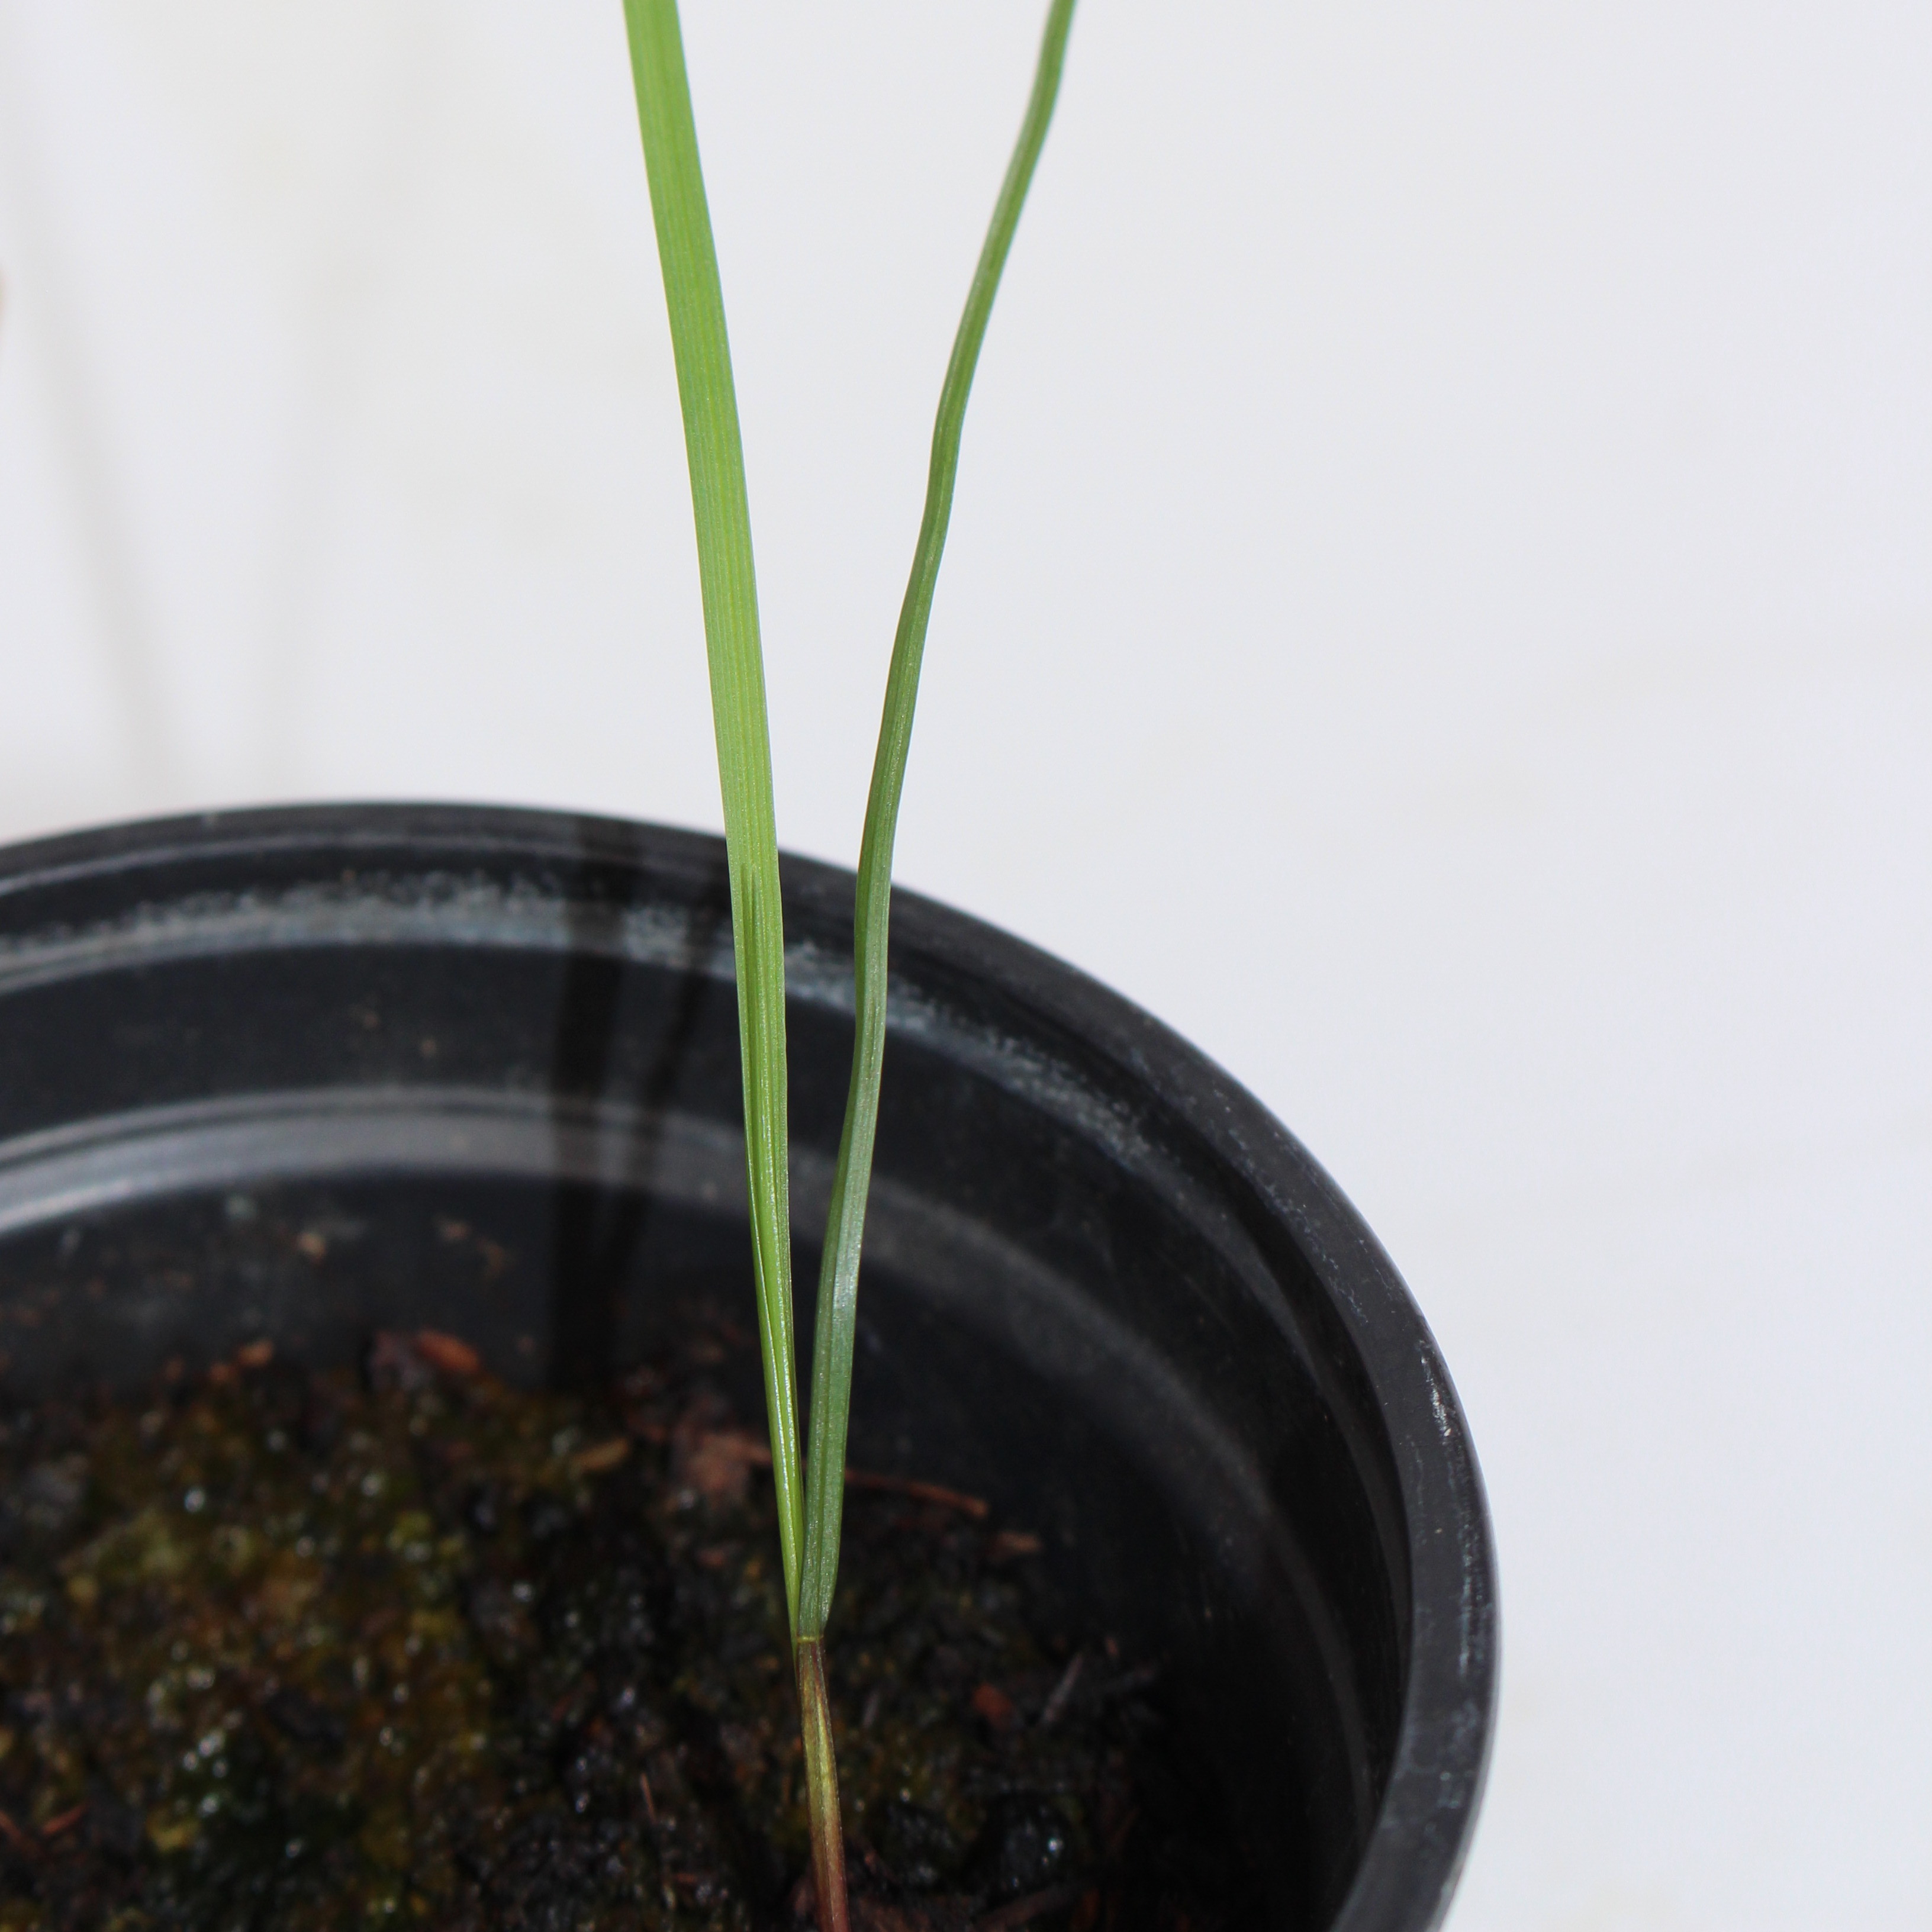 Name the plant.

Lolium multiflorum
